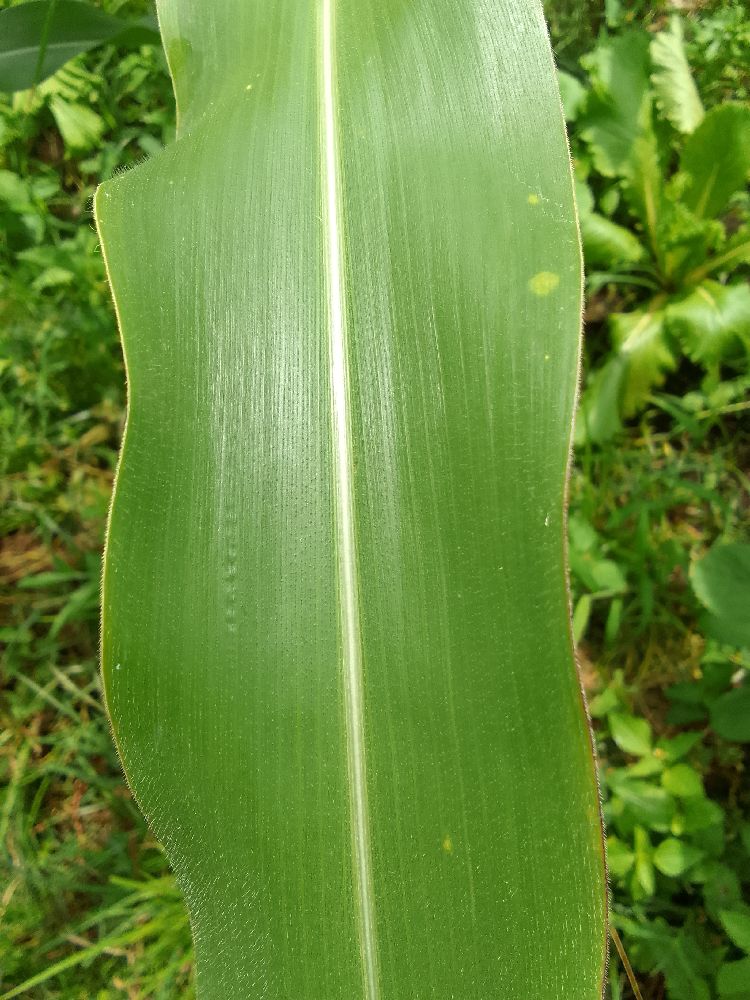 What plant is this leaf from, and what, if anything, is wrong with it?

maize, healthy
